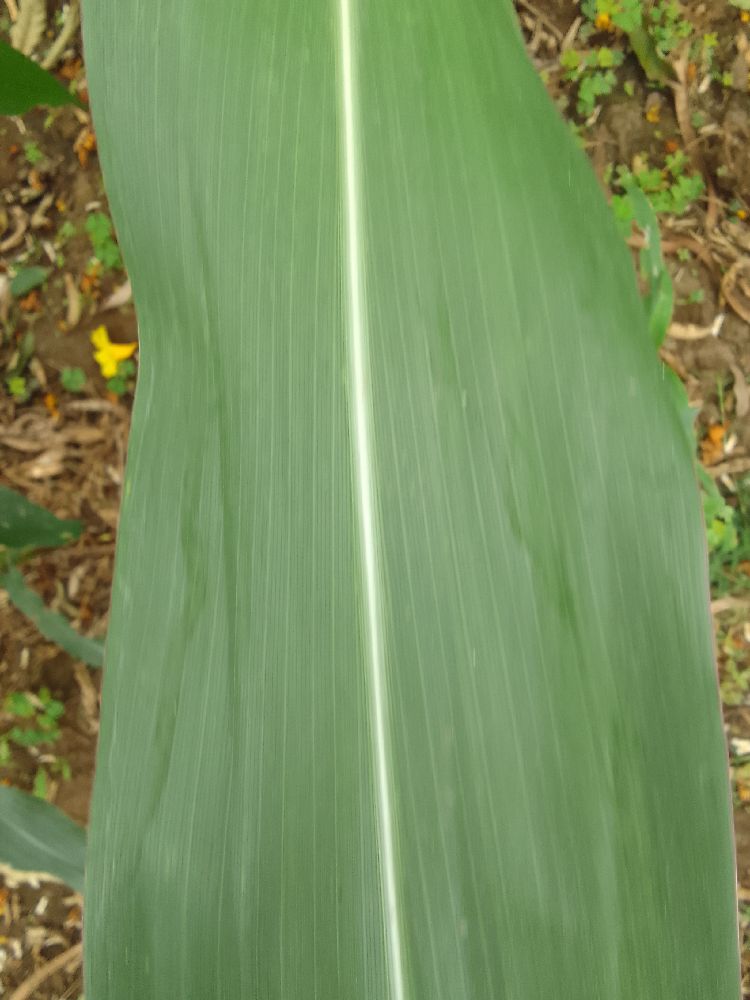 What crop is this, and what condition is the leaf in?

maize, healthy
